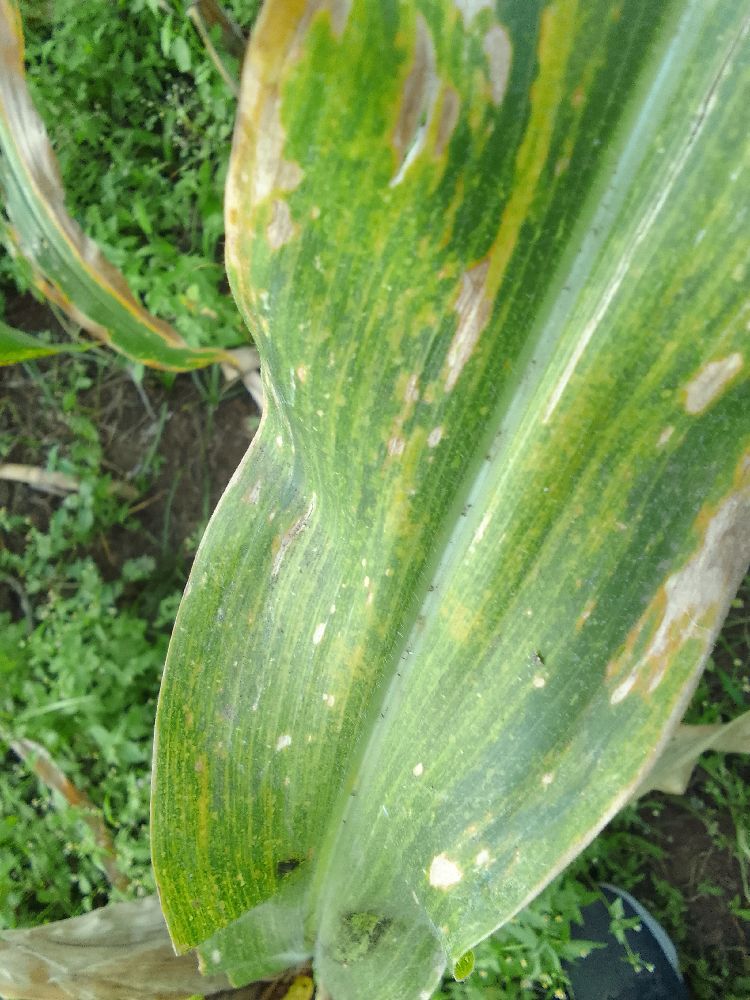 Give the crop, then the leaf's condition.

maize, maize lethal necrosis
